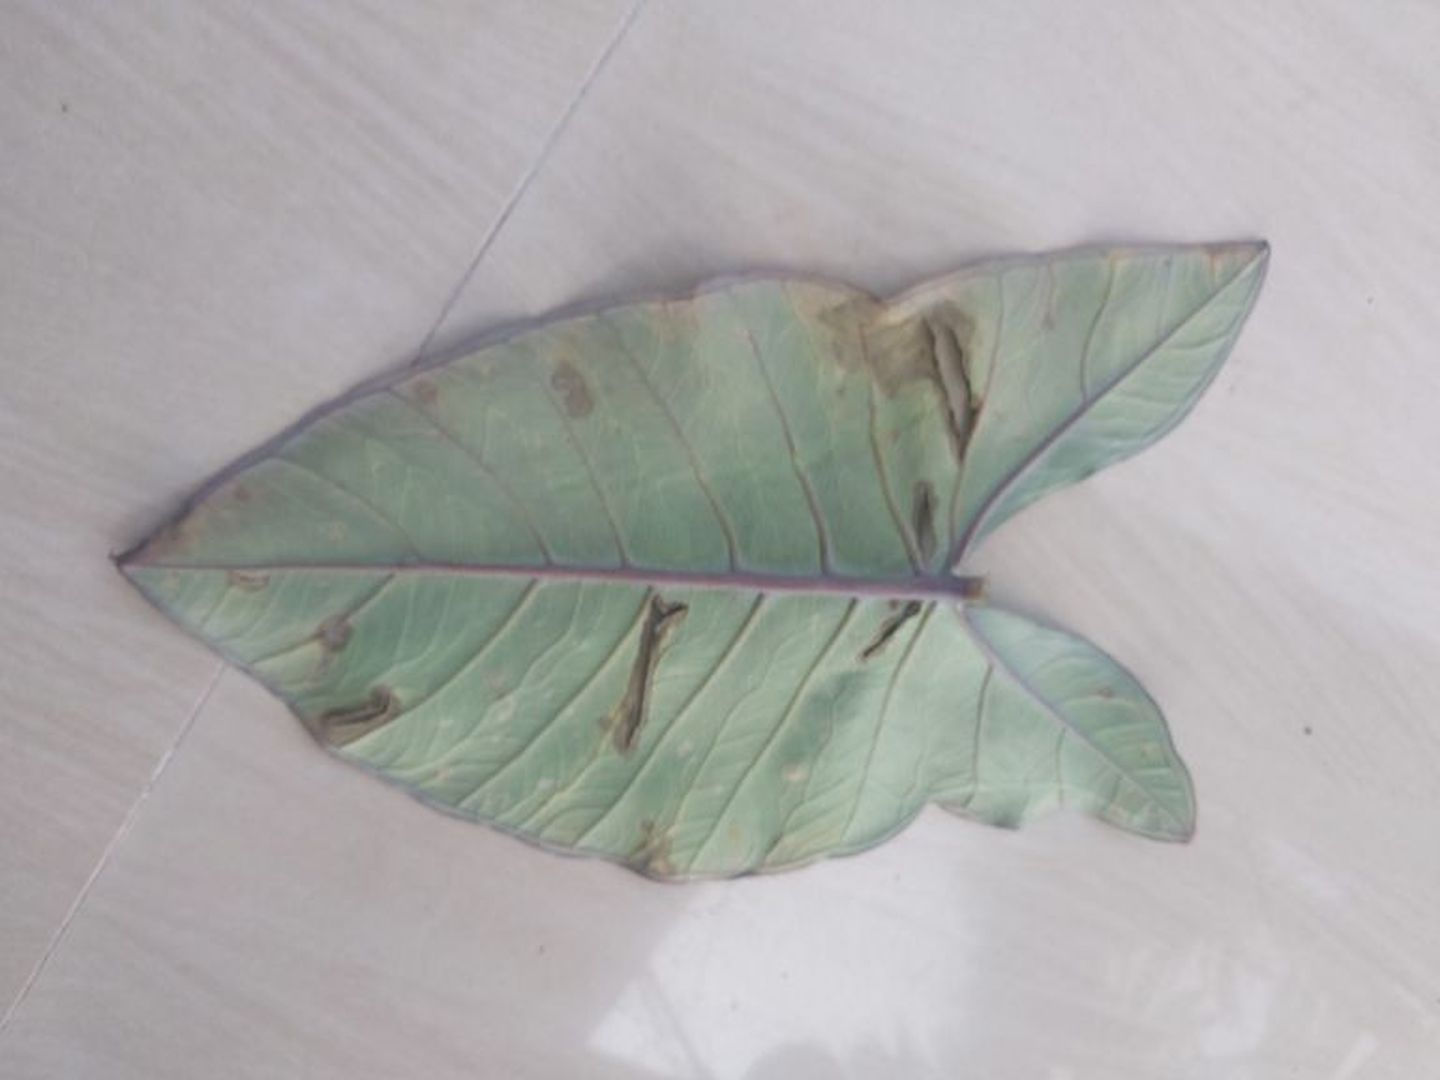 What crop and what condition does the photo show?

taro, leaf blight
